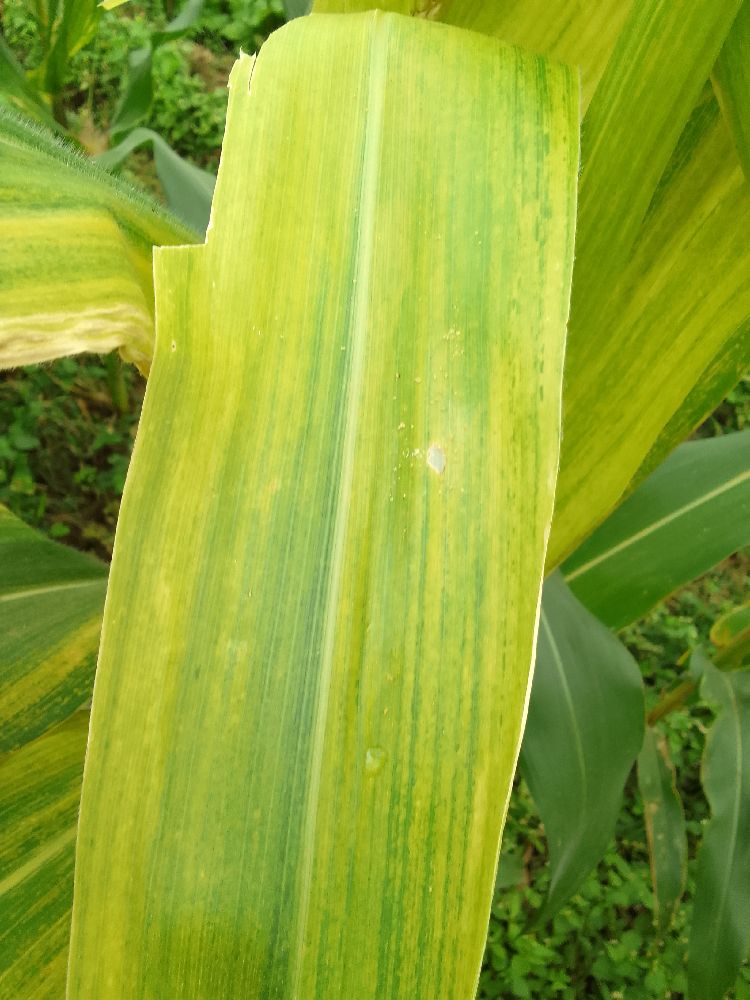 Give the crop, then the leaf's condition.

maize, maize lethal necrosis
